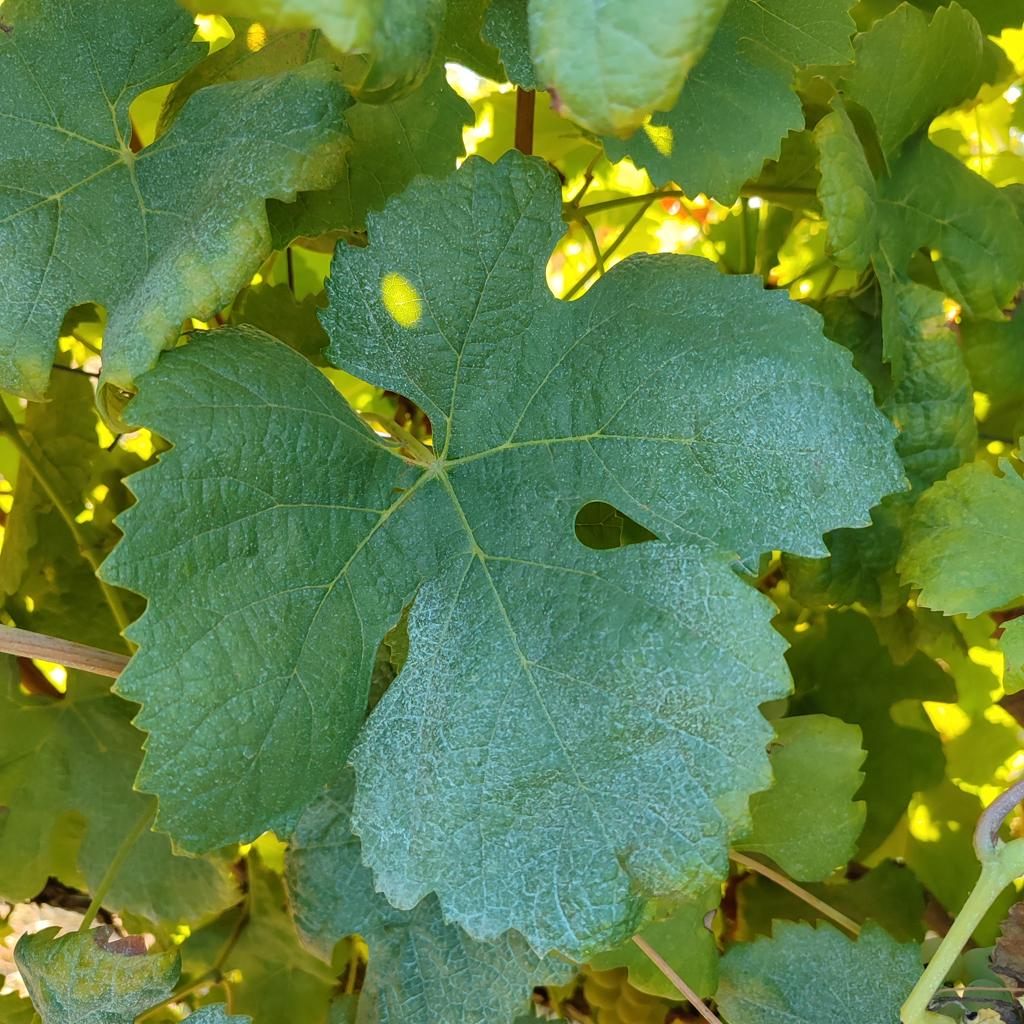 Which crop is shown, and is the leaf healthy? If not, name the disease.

grapevine, healthy
